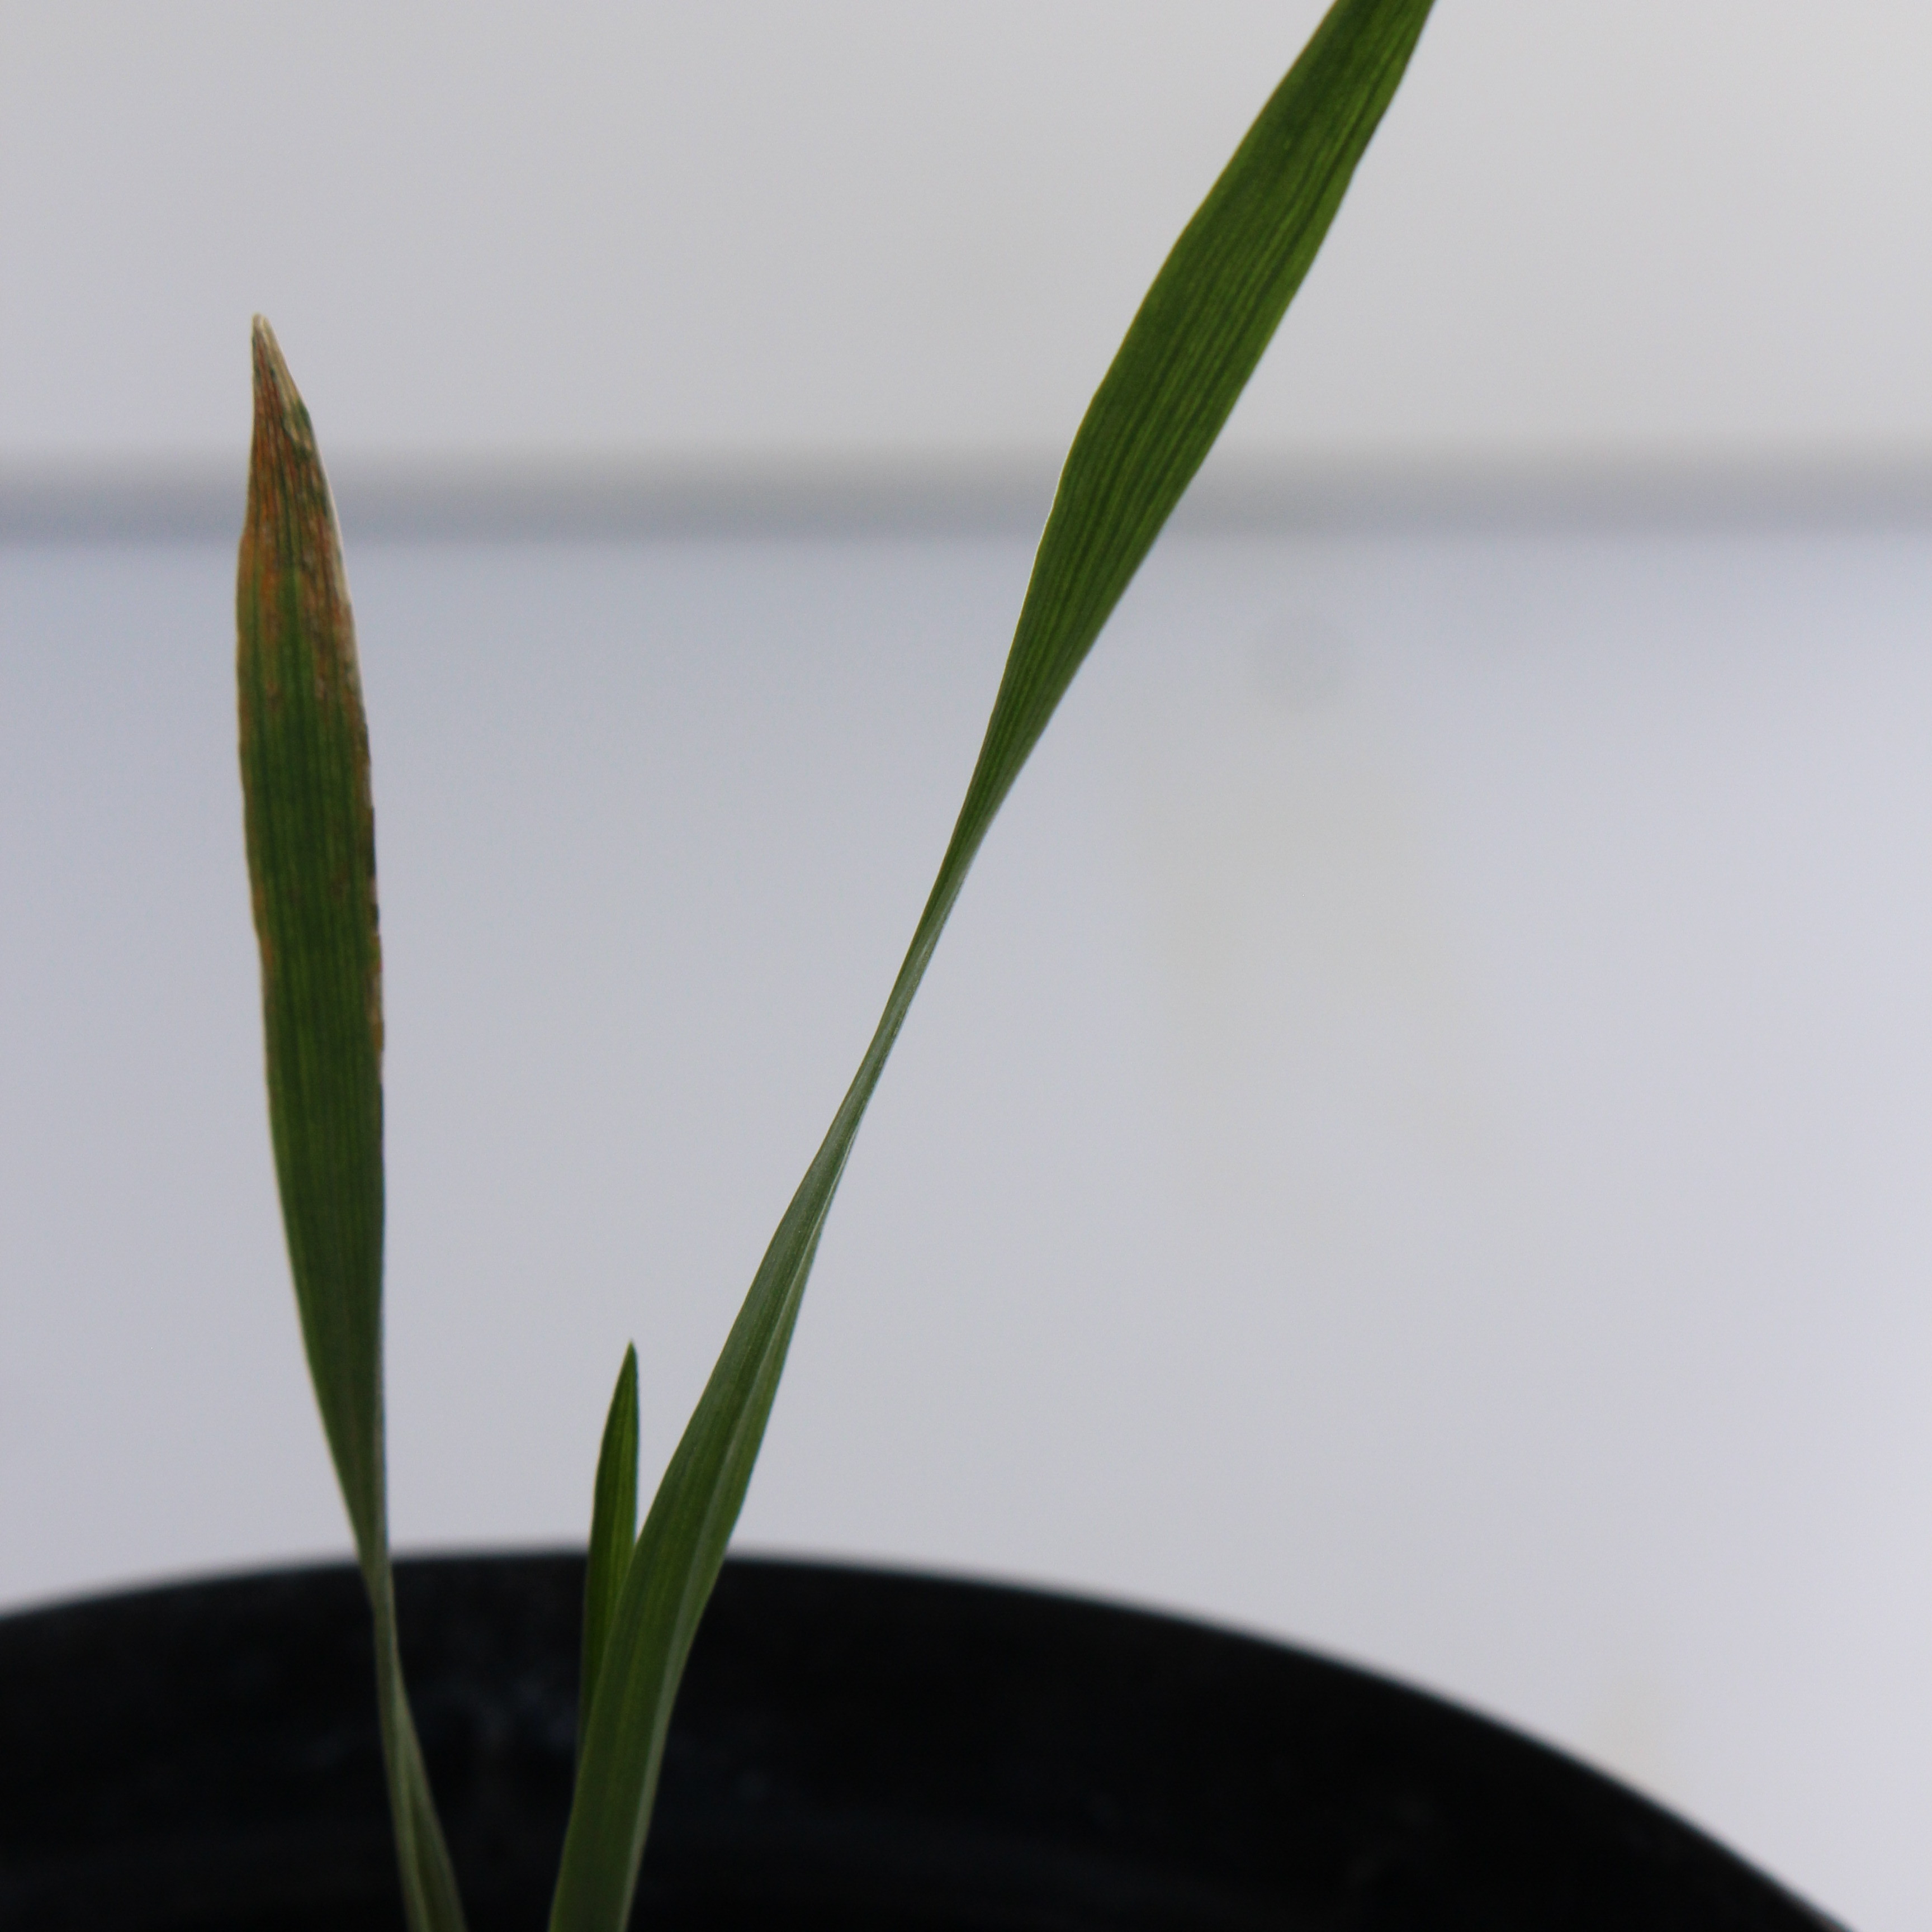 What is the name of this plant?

Avena sterilis
